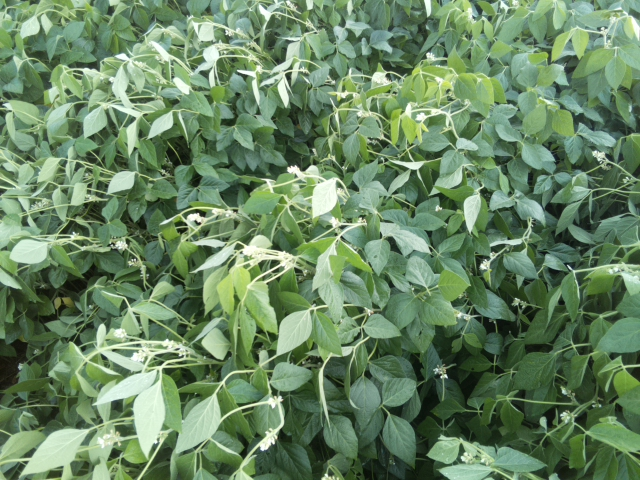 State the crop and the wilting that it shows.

soybean, slight leaflet or petiole turgor loss in upper canopy
